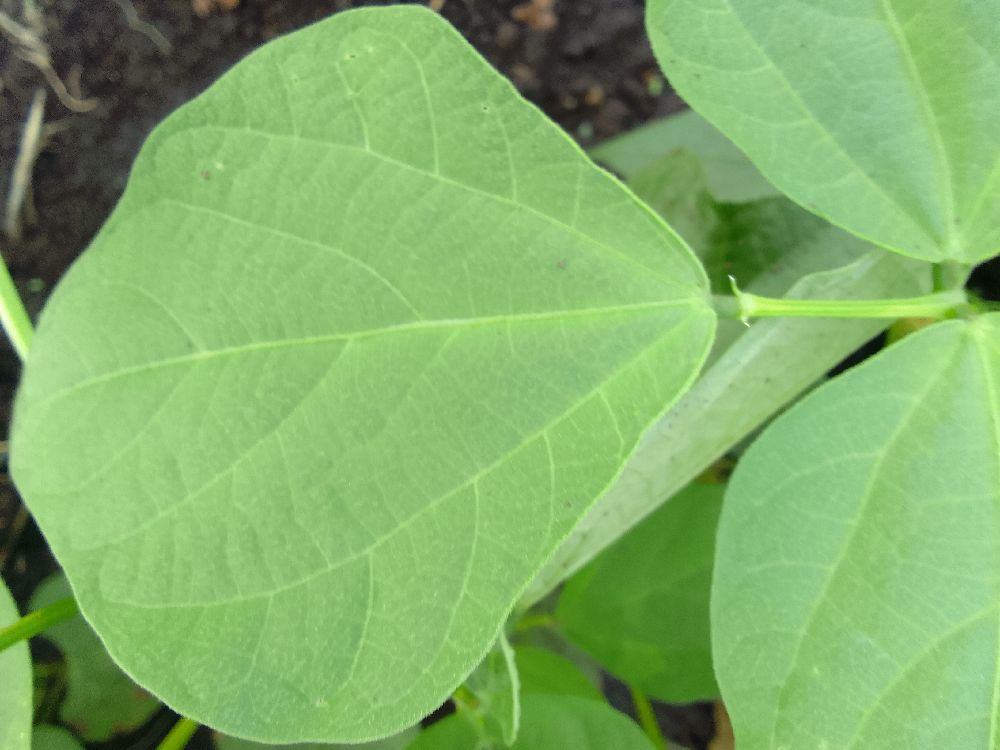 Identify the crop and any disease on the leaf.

common bean, healthy
